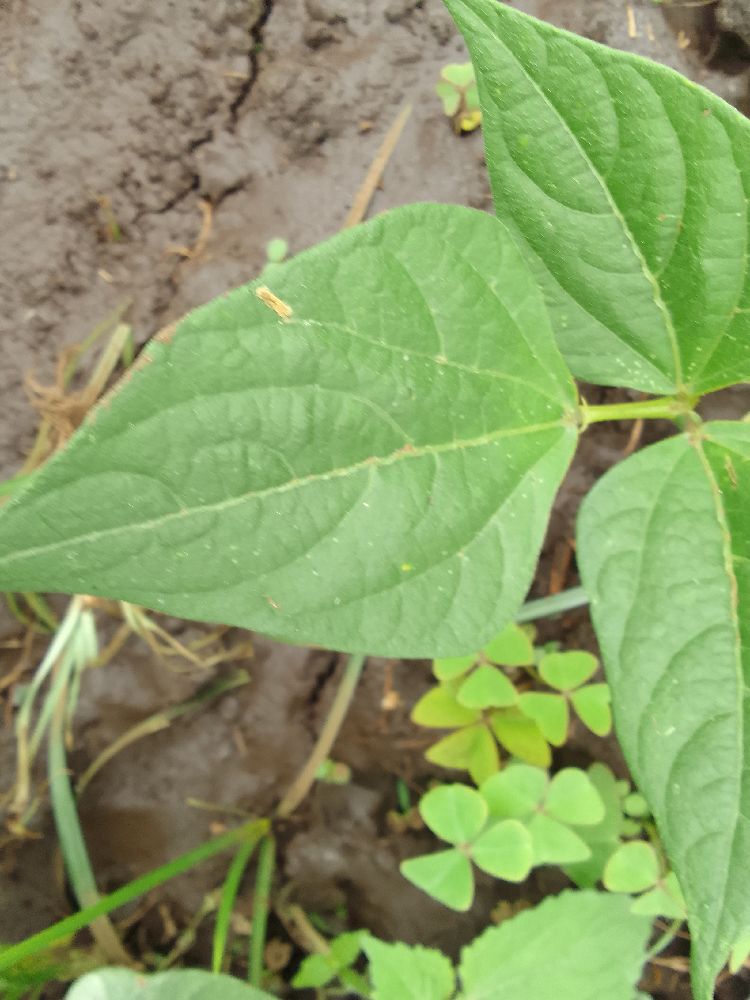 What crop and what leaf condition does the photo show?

common bean, healthy
